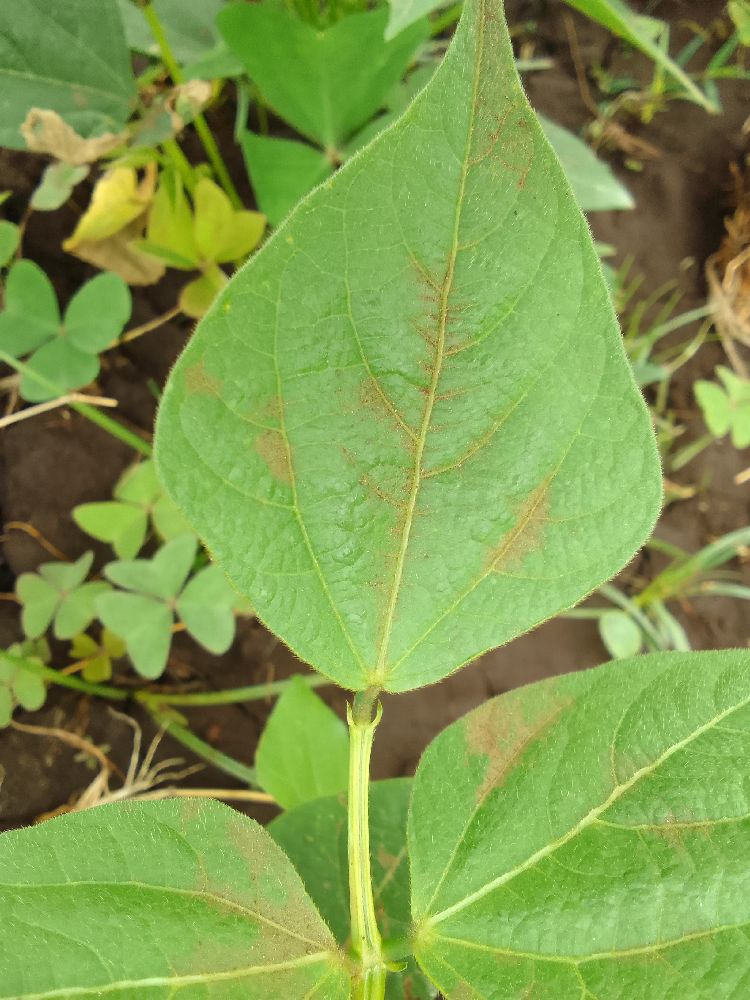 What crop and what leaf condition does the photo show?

common bean, healthy
